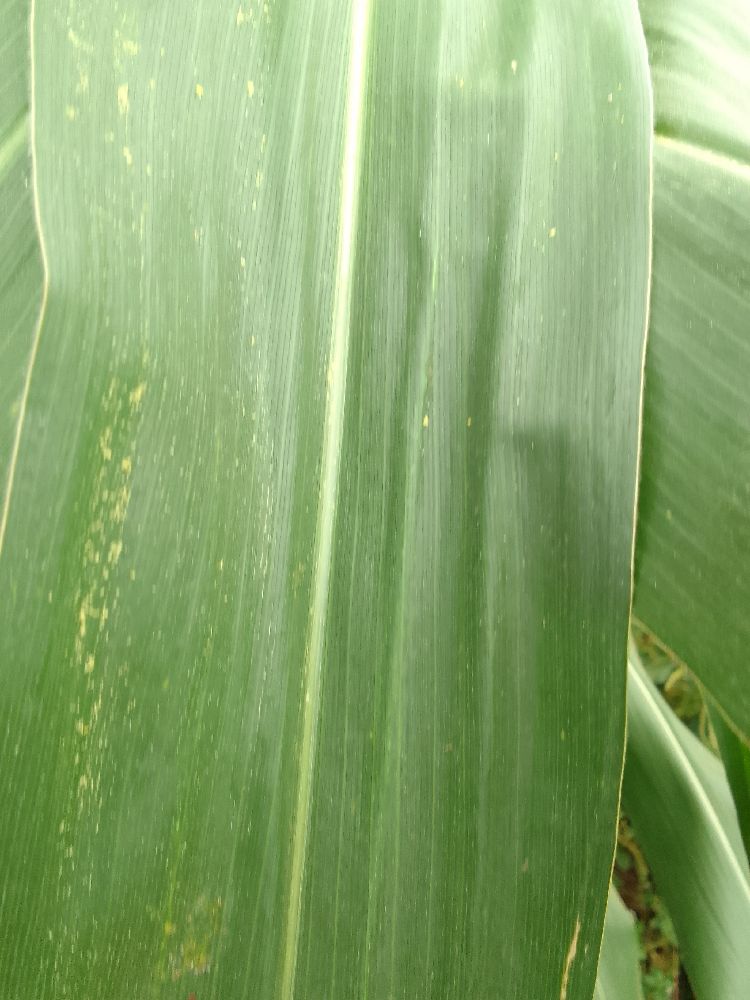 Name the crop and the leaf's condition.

maize, healthy
